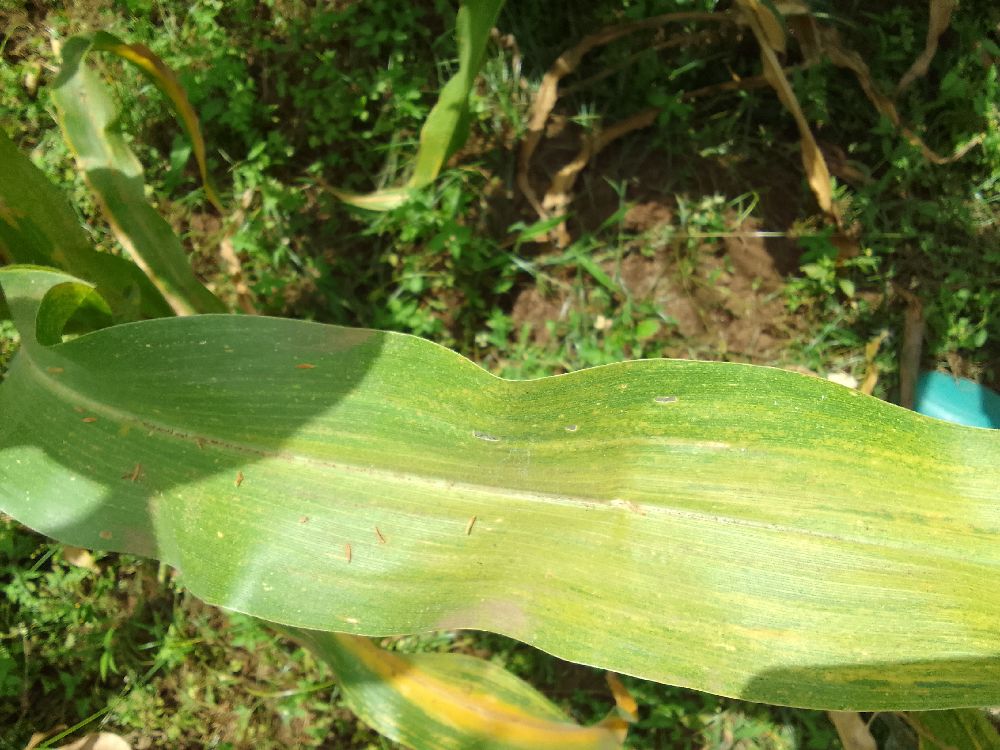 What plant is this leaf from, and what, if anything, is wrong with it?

maize, maize lethal necrosis
